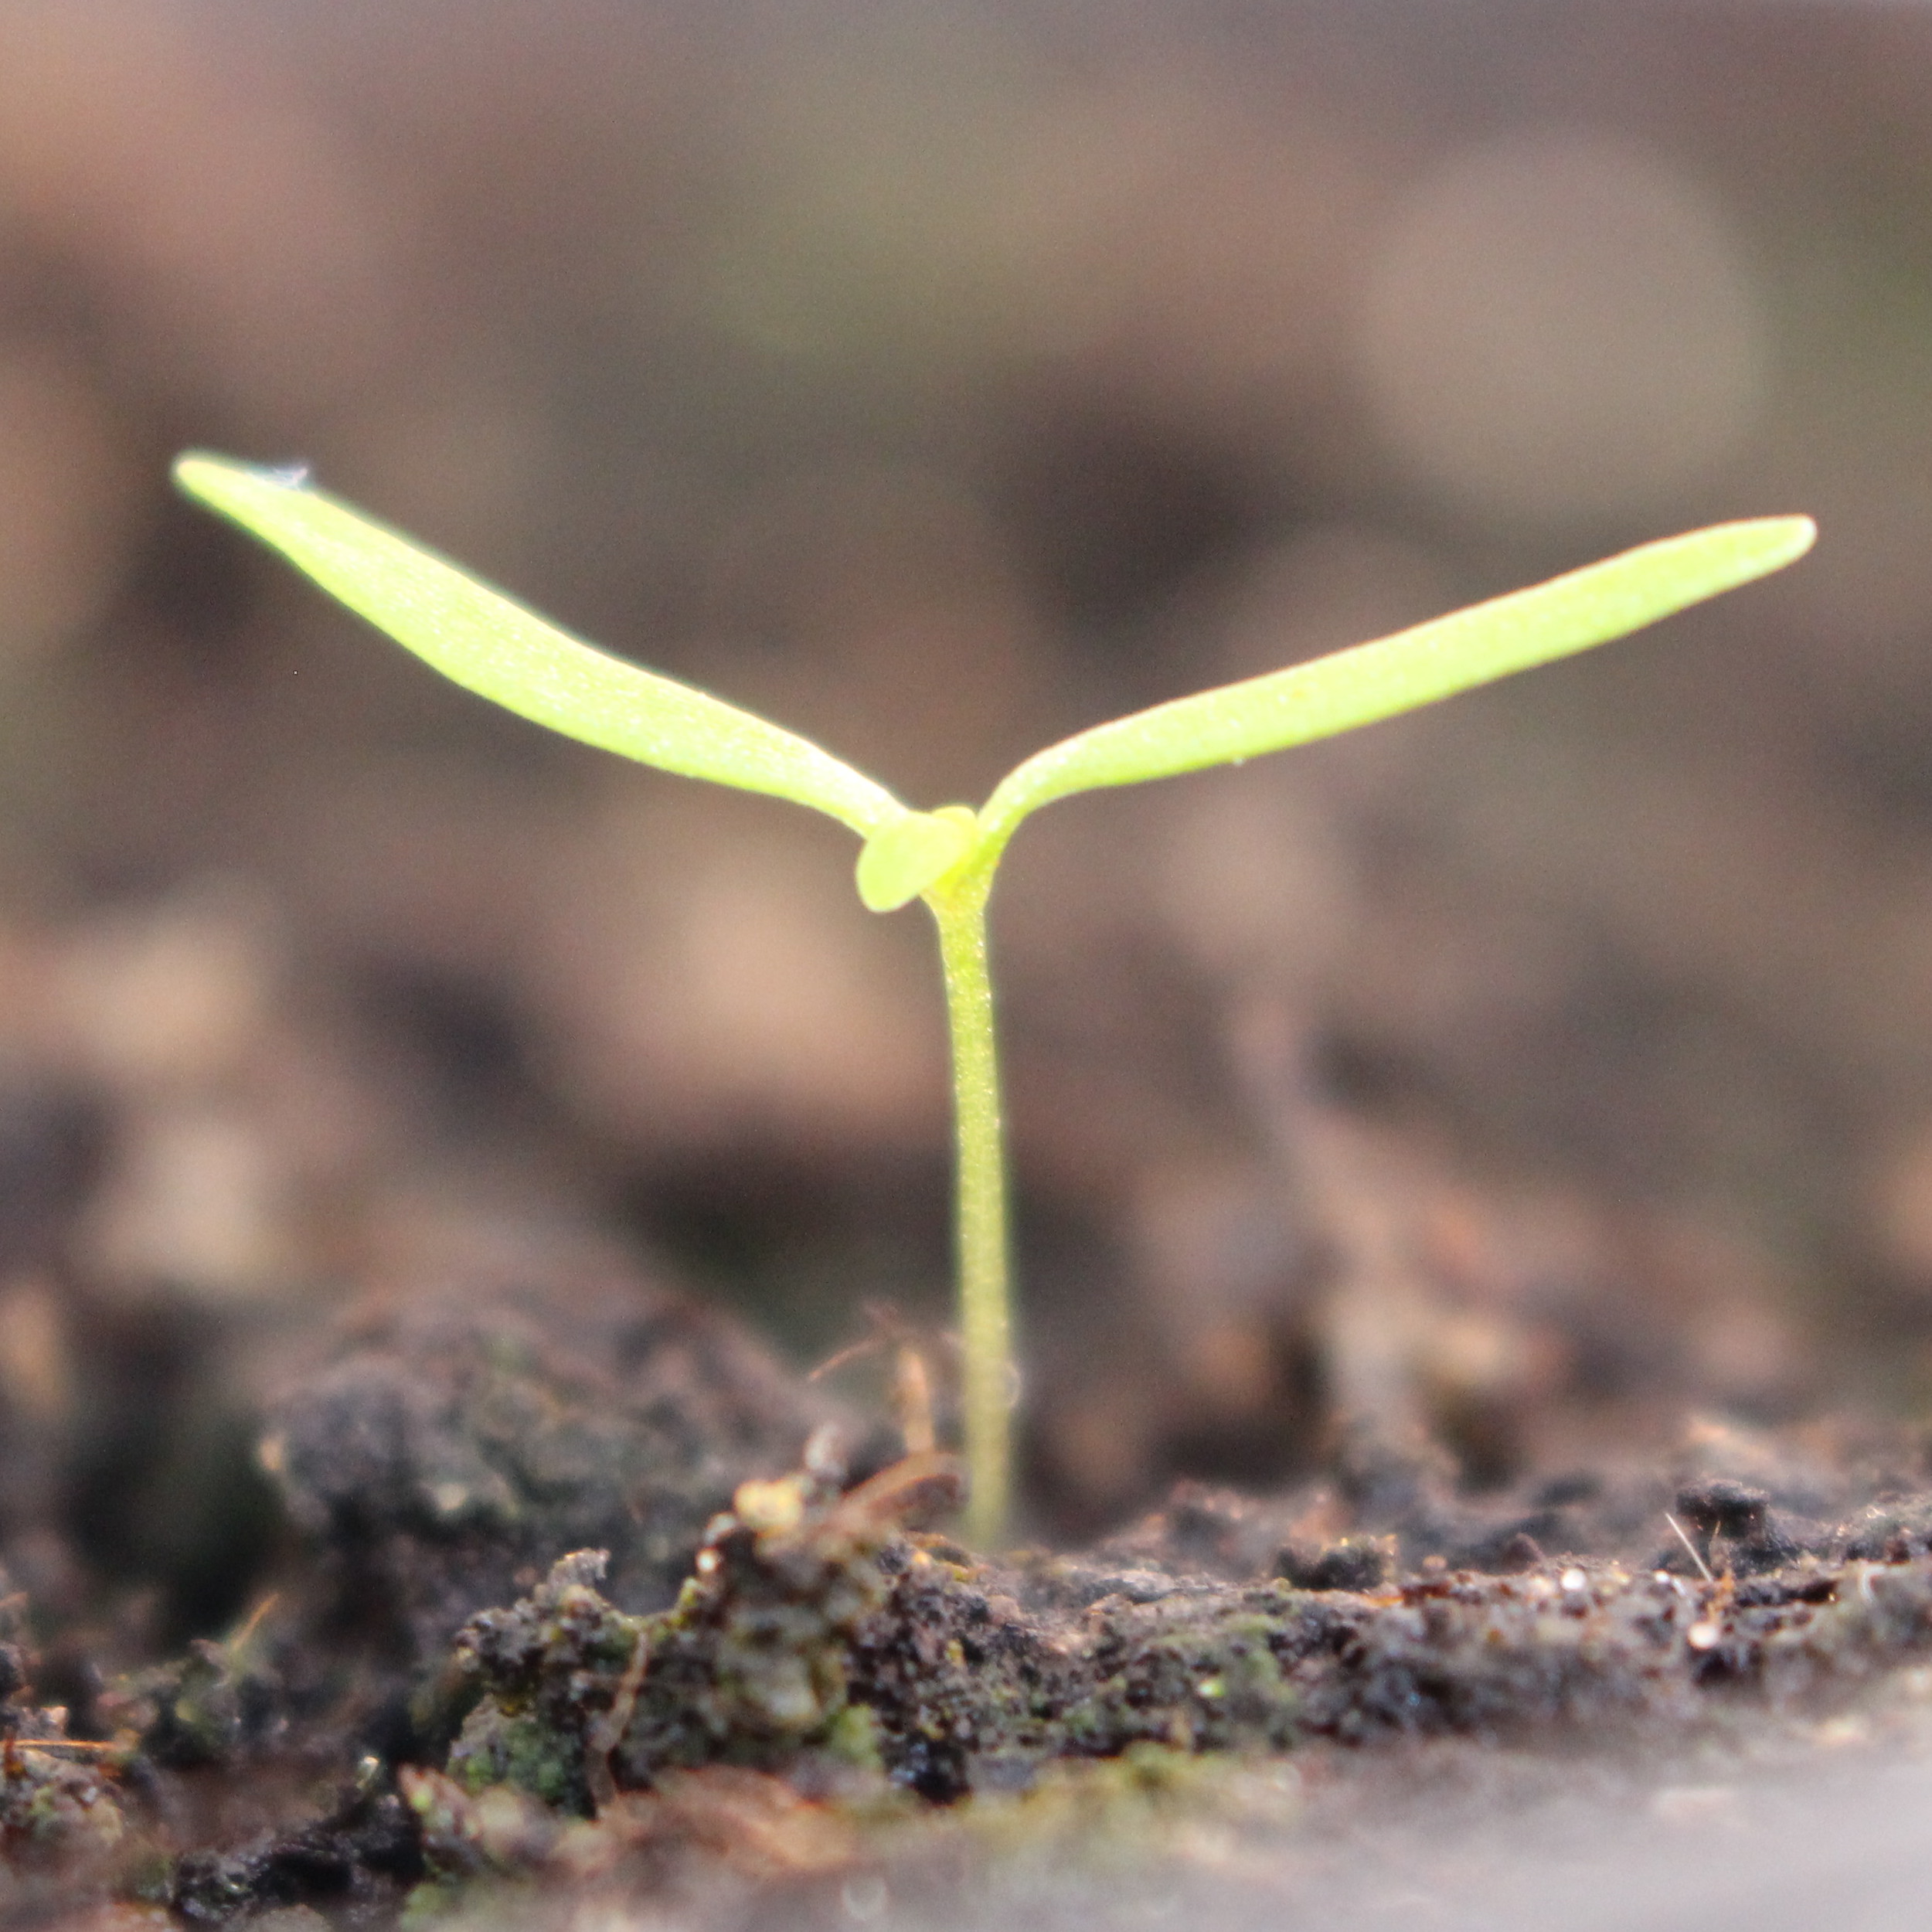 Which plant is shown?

Papaver rhoeas
